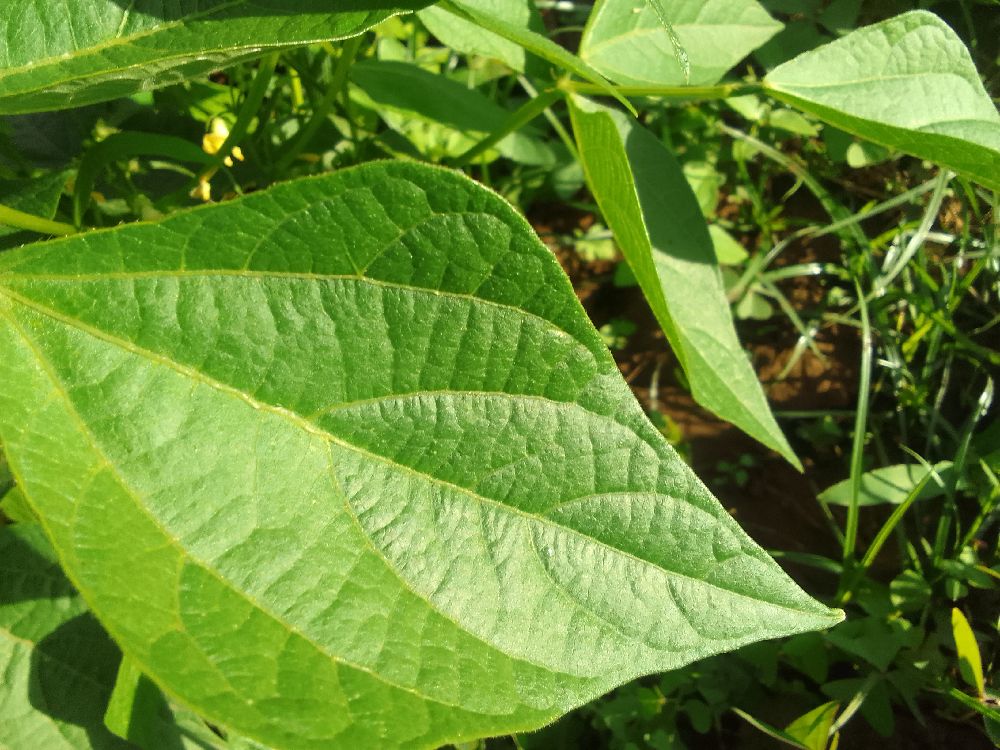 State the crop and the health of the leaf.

common bean, healthy
